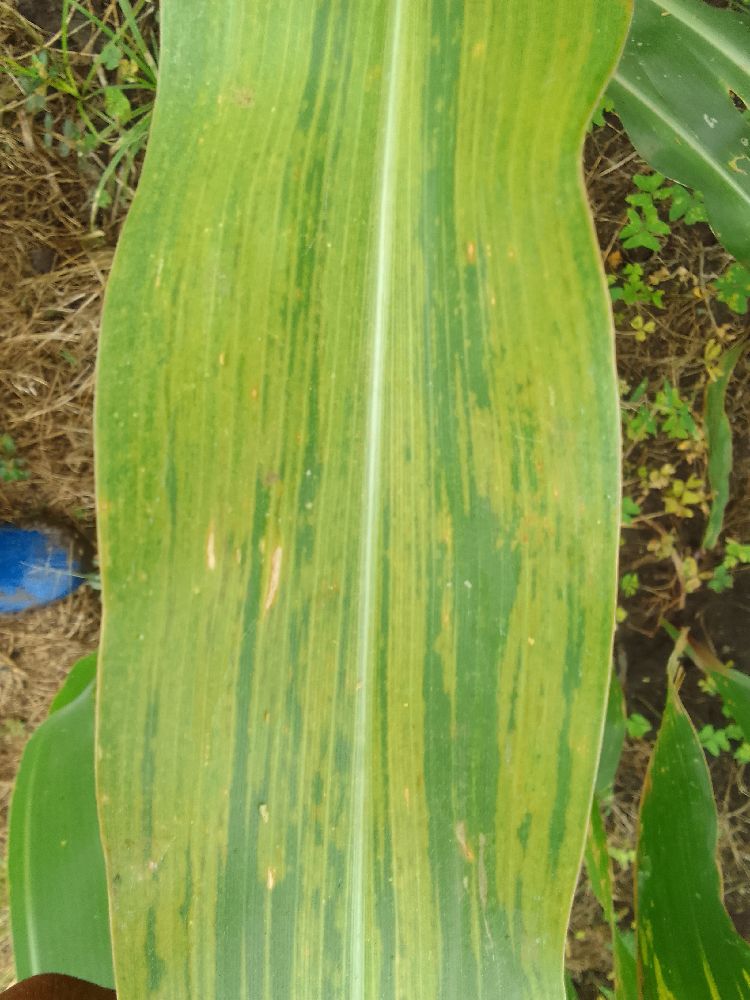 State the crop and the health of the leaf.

maize, maize lethal necrosis
